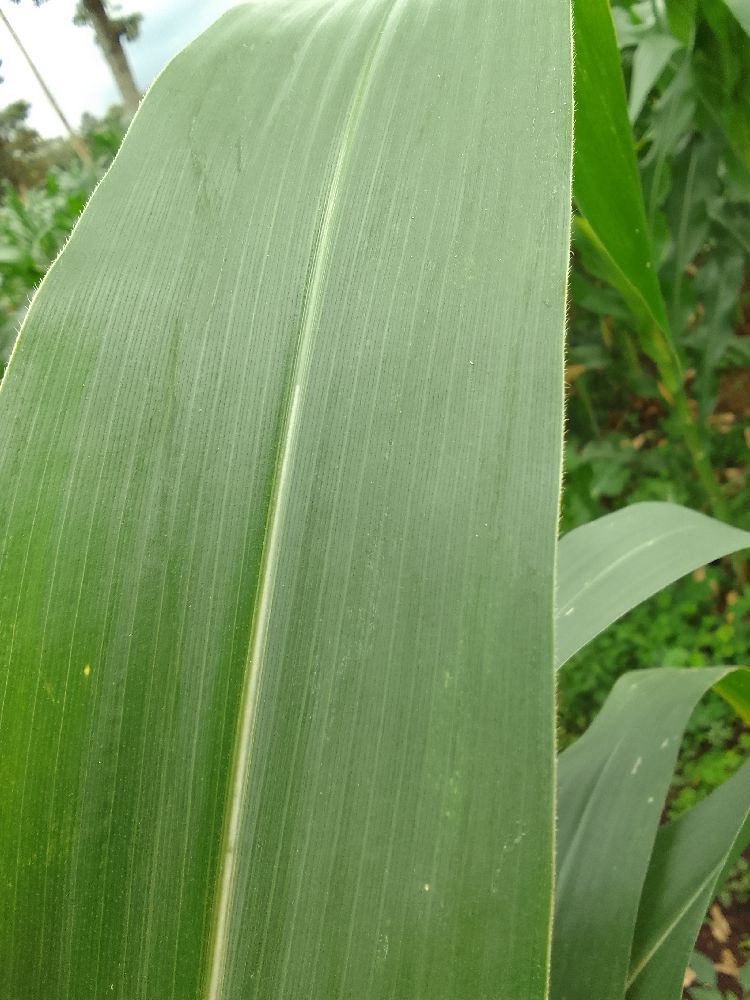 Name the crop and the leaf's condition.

maize, healthy
